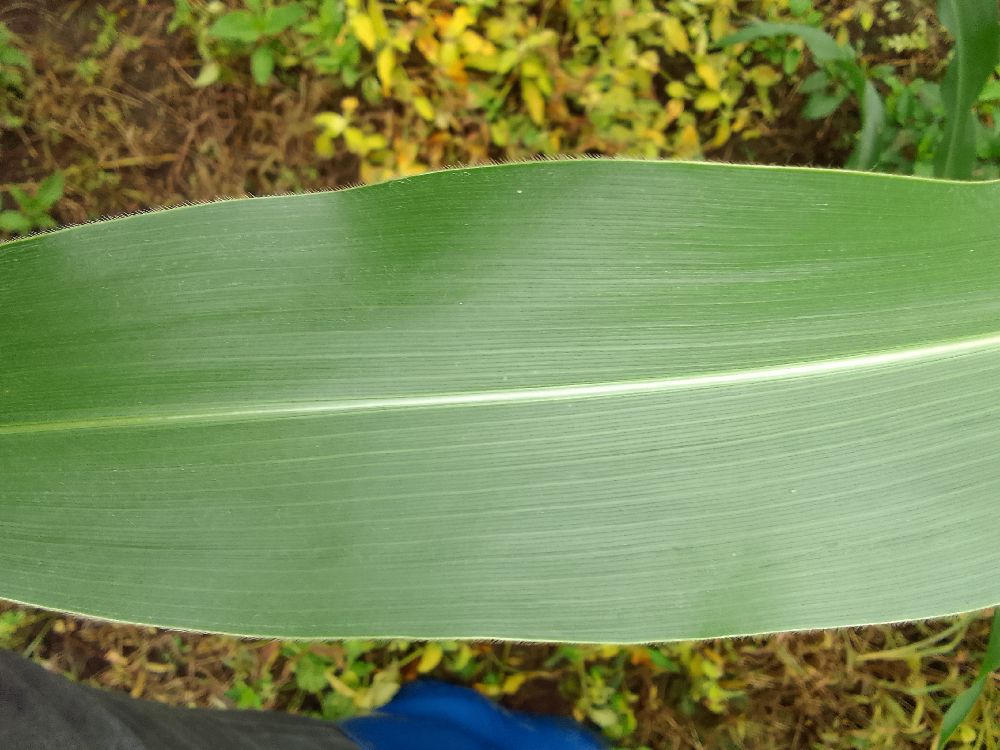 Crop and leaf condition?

maize, healthy
